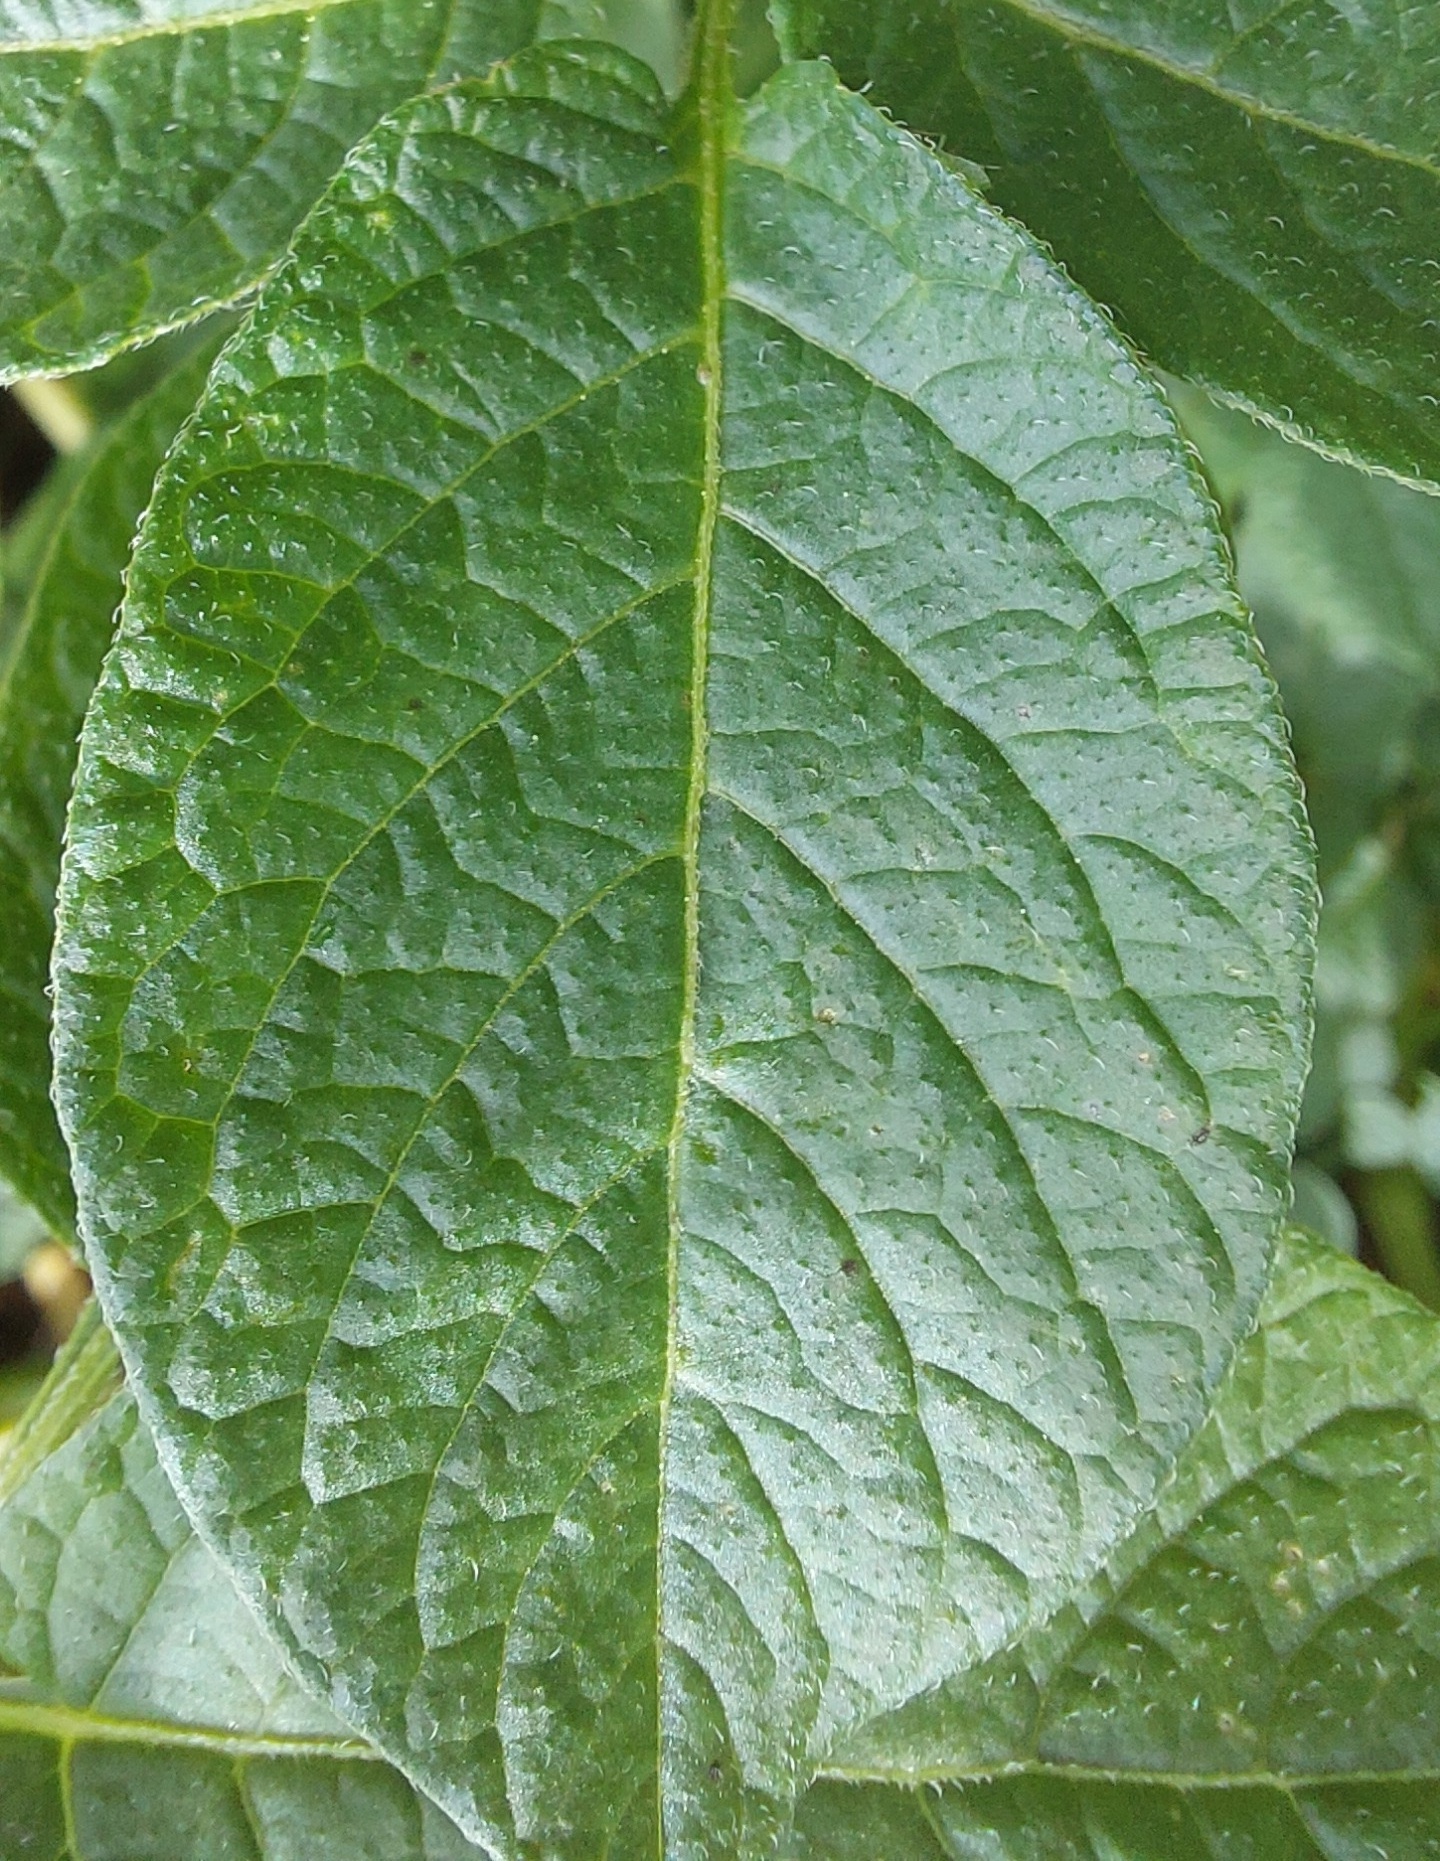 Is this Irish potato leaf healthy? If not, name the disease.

healthy
